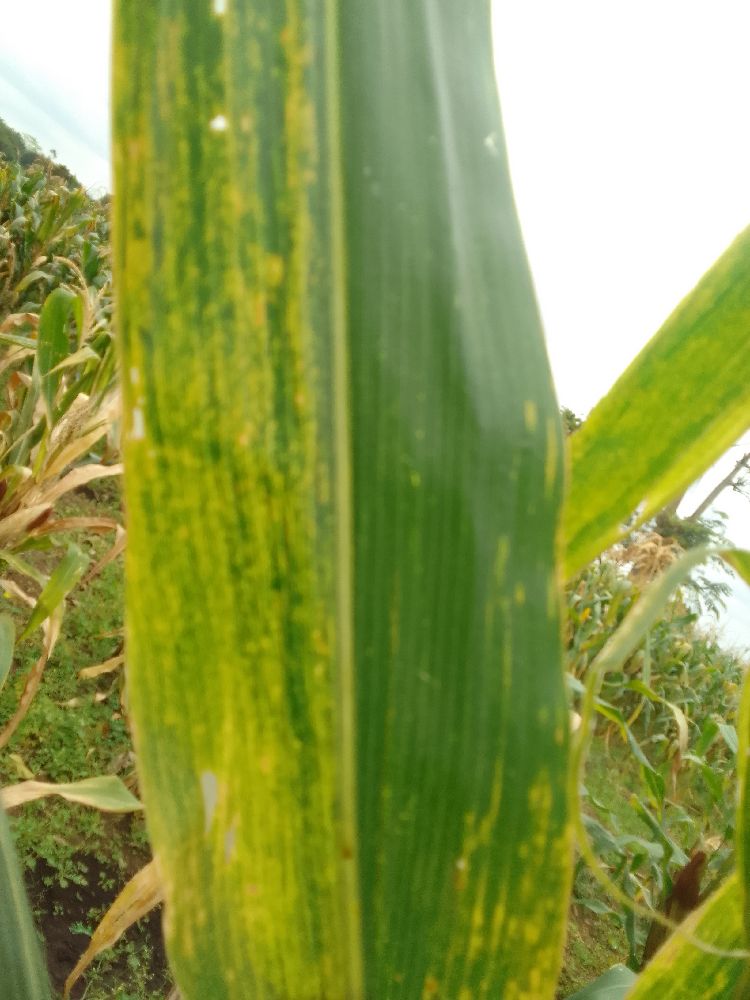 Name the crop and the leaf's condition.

maize, maize lethal necrosis
